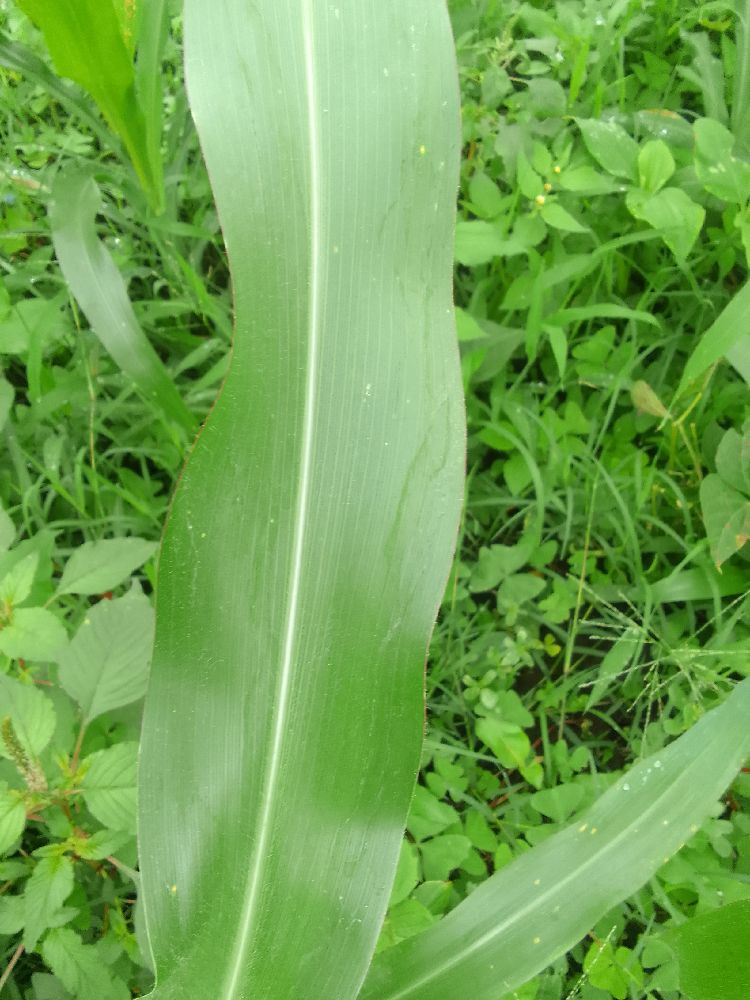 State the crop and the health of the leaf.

maize, healthy
